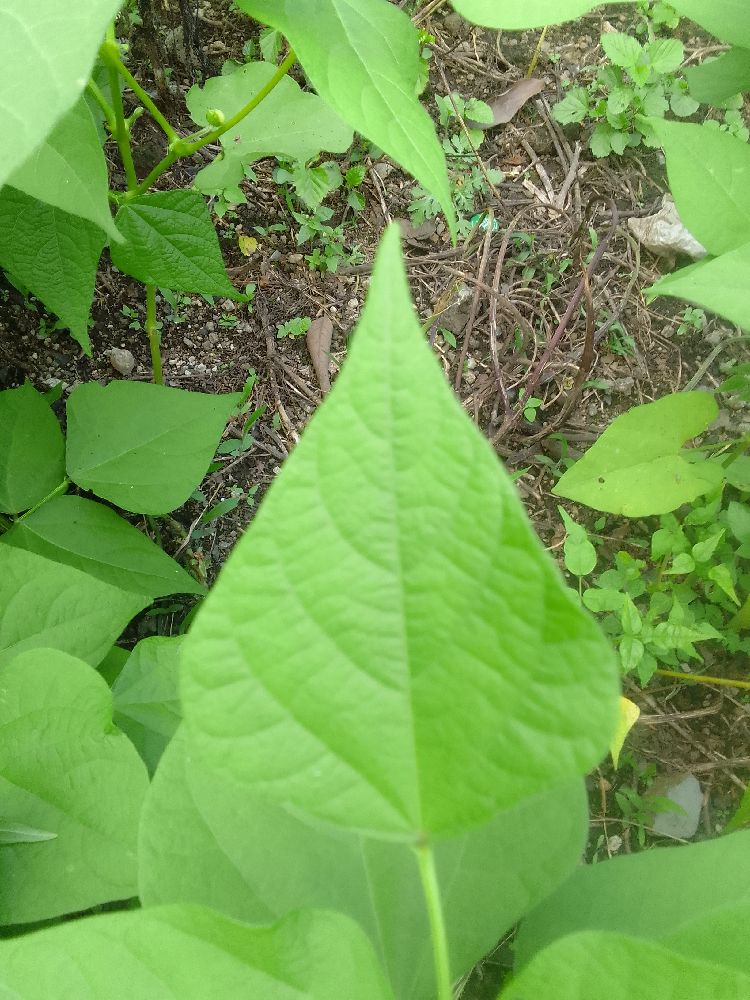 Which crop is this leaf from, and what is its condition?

common bean, healthy
